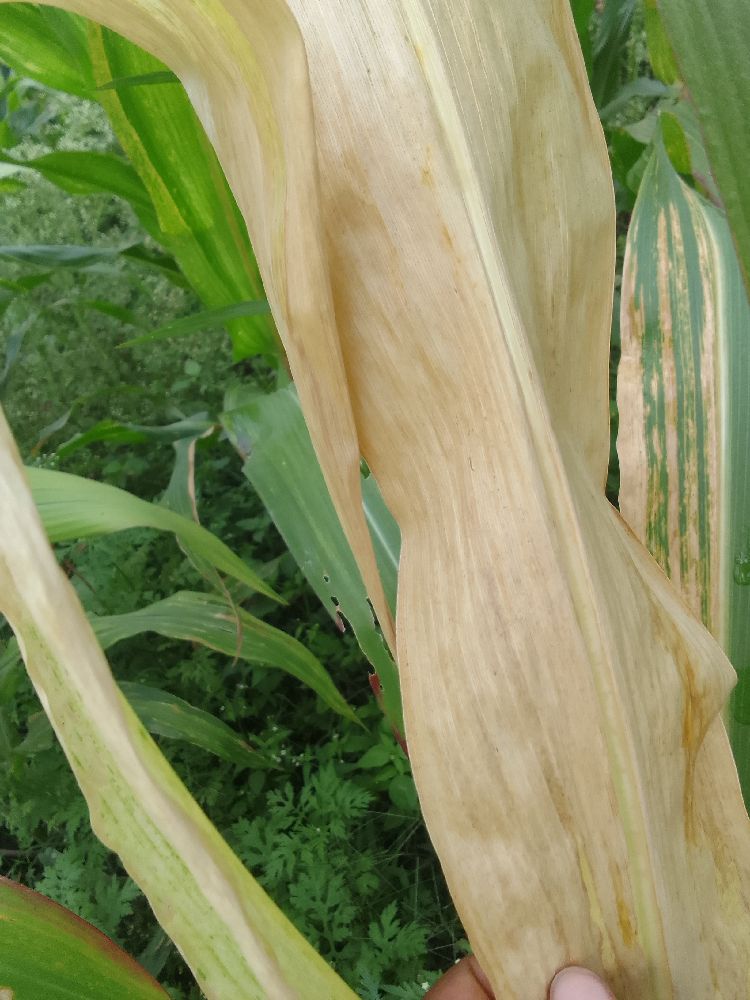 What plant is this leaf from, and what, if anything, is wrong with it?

maize, maize lethal necrosis
